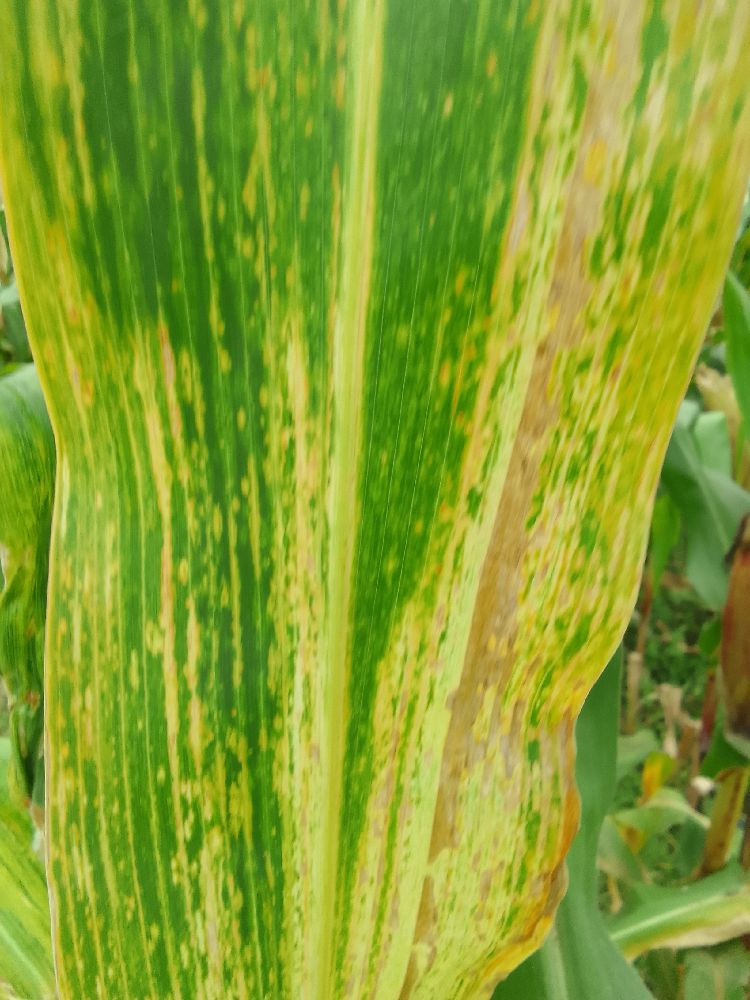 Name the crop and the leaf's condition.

maize, maize lethal necrosis
